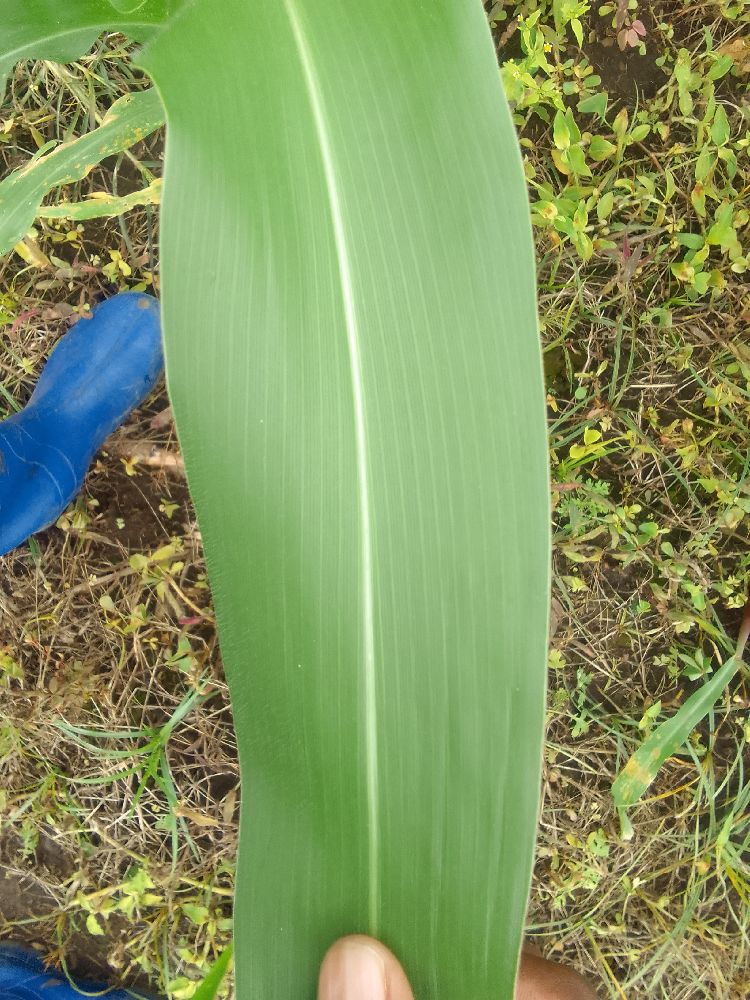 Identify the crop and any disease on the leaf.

maize, healthy
